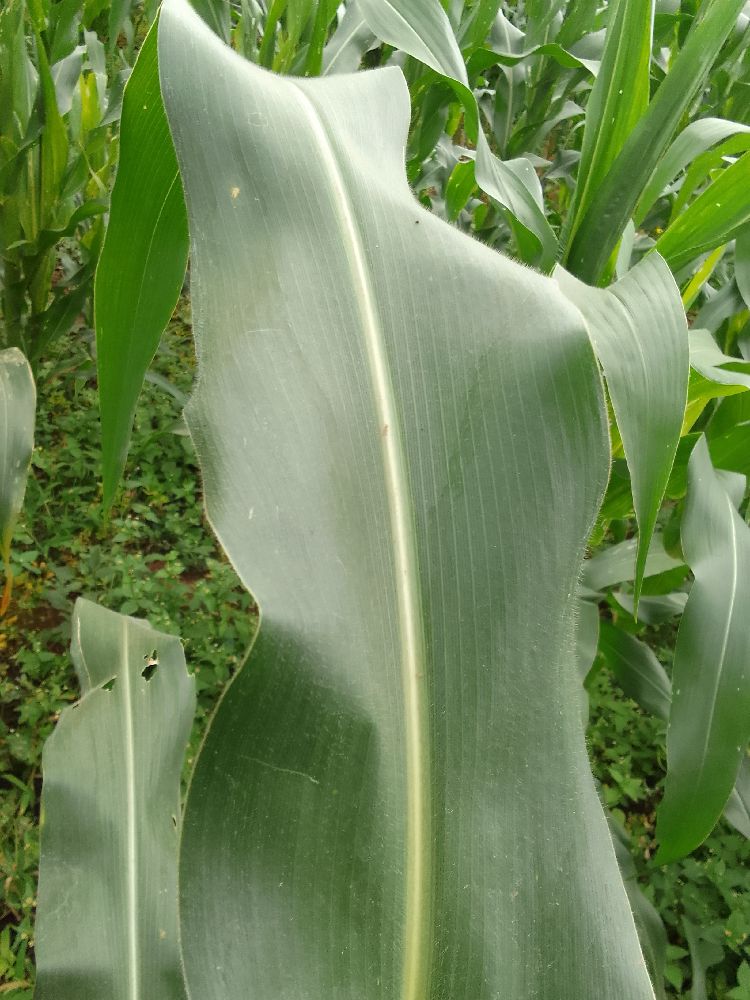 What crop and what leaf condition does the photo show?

maize, healthy
